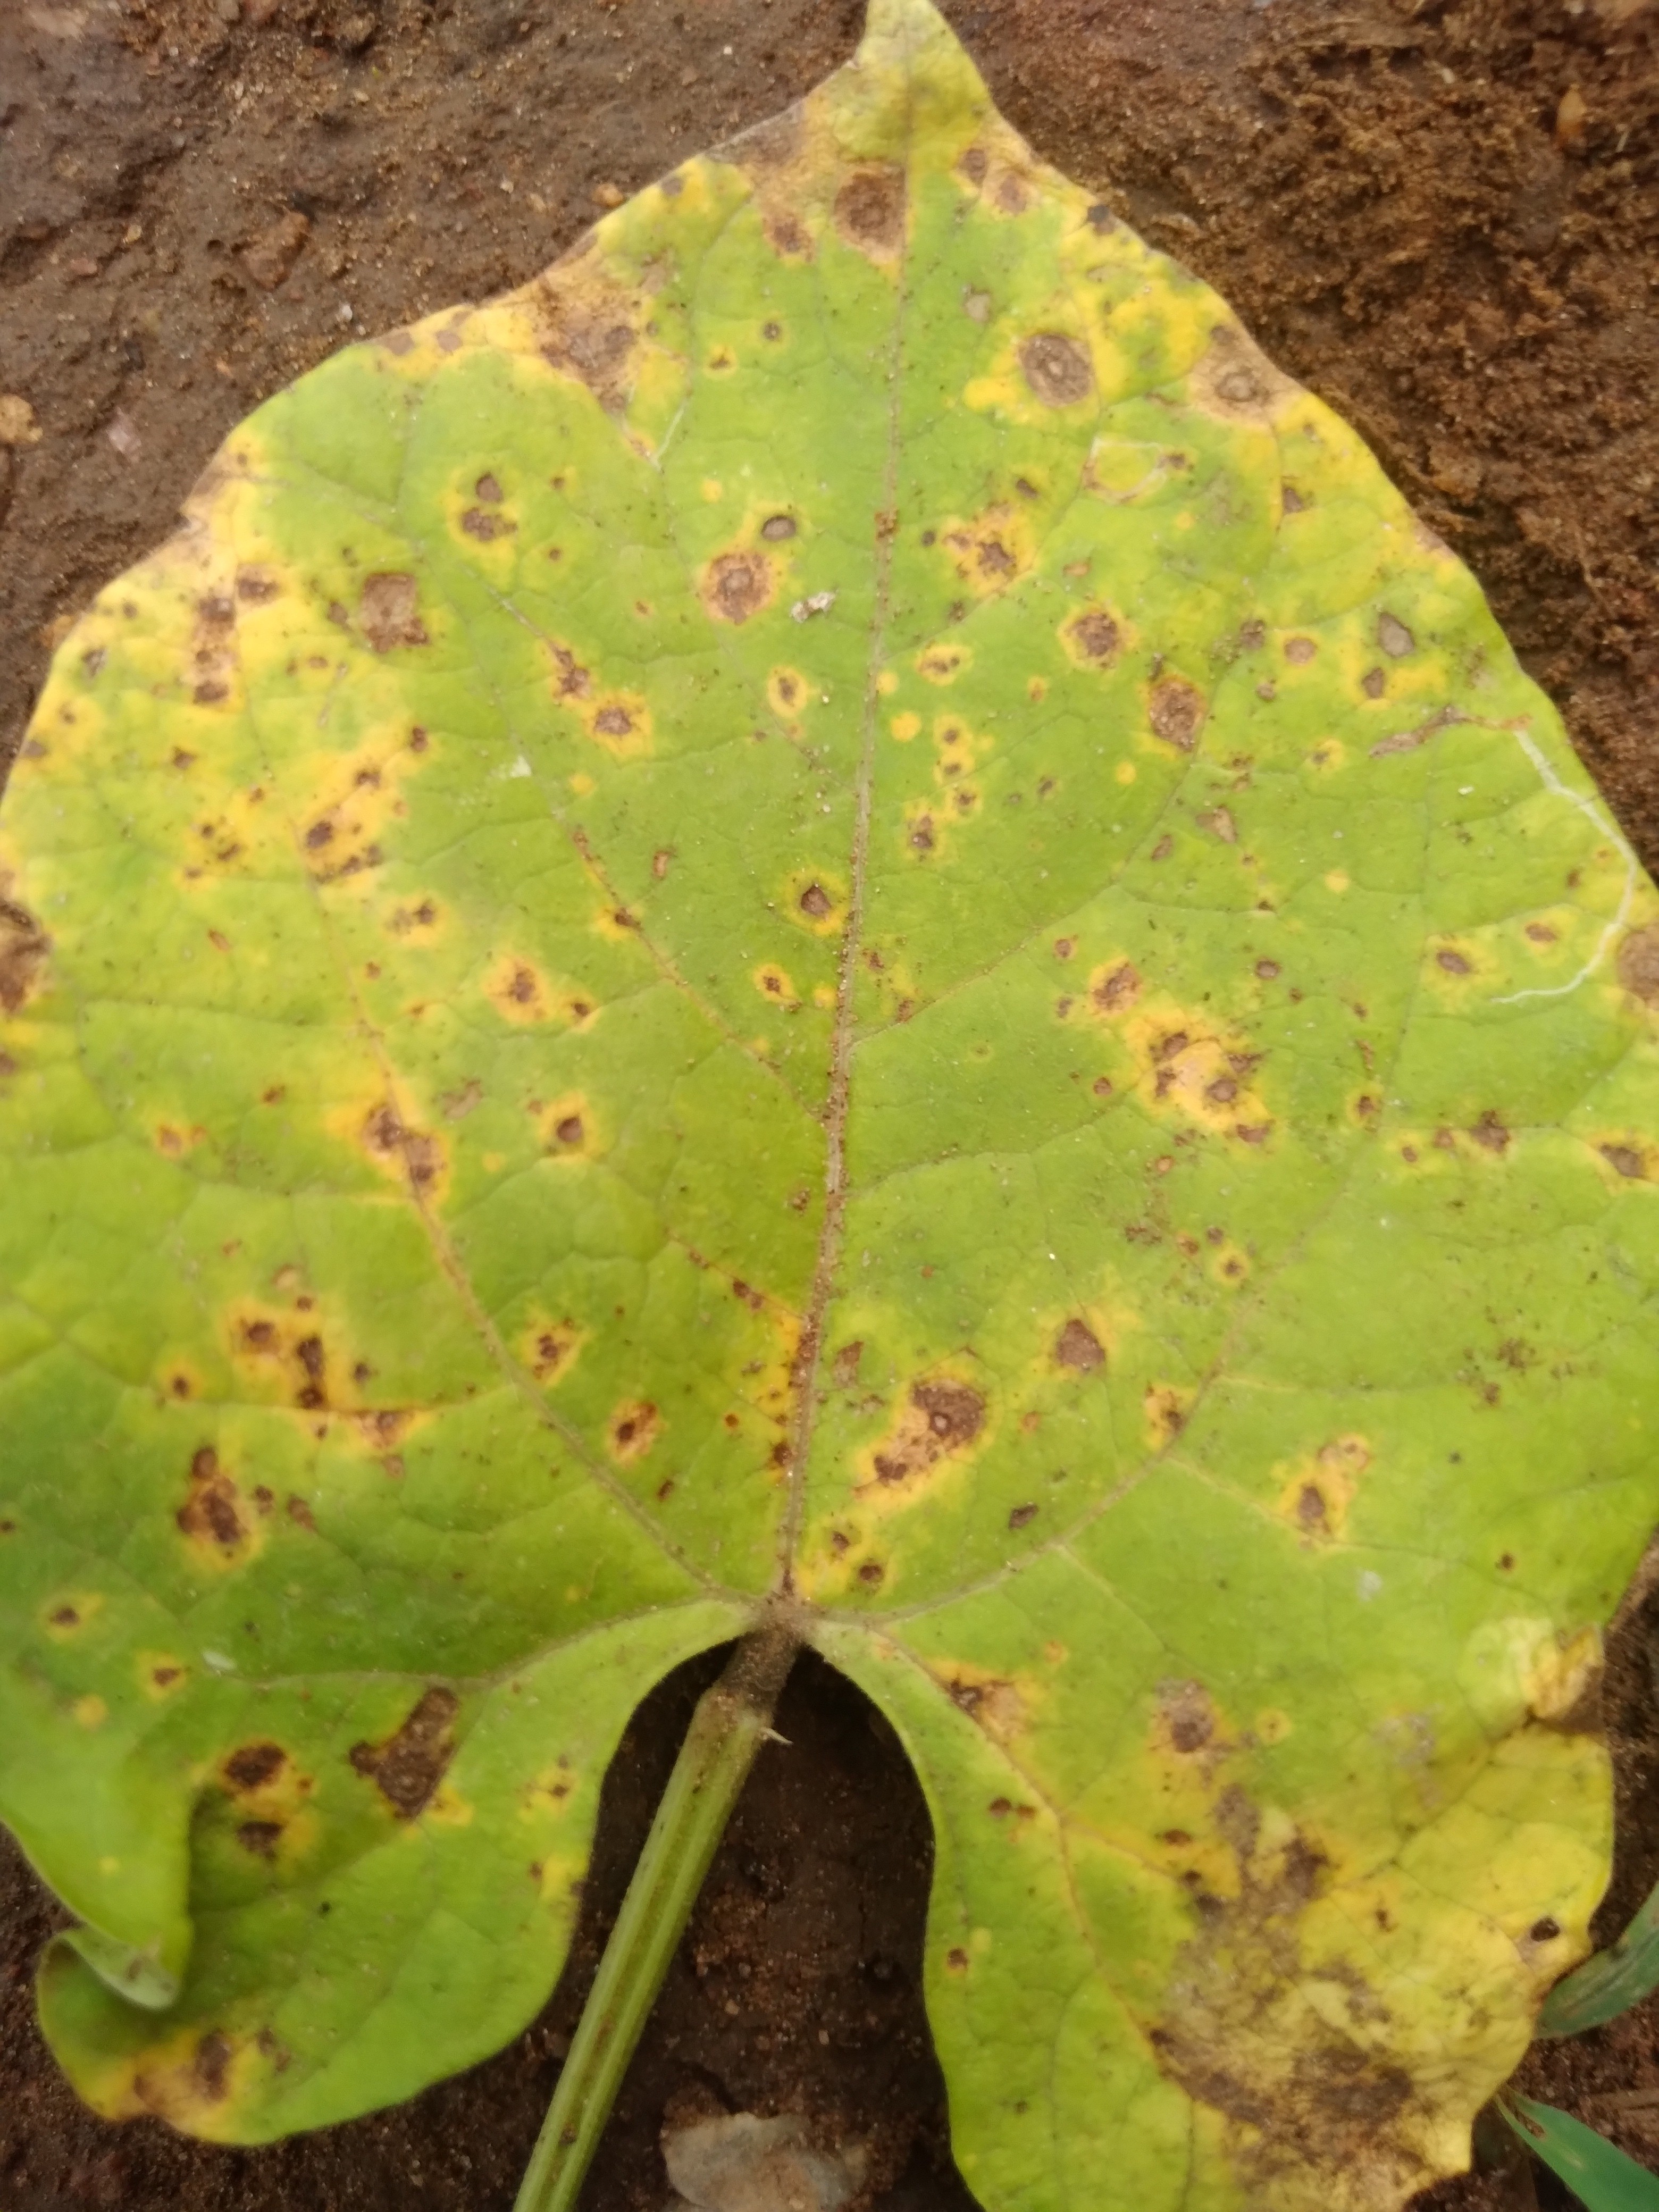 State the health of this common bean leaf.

rust
